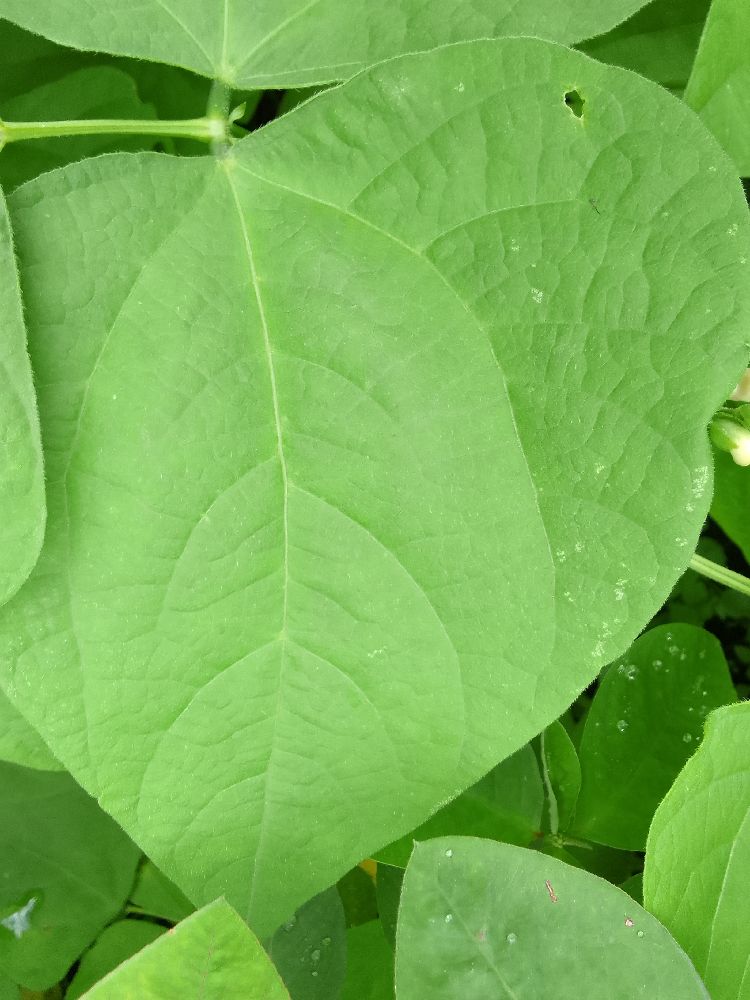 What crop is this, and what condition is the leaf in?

common bean, healthy
